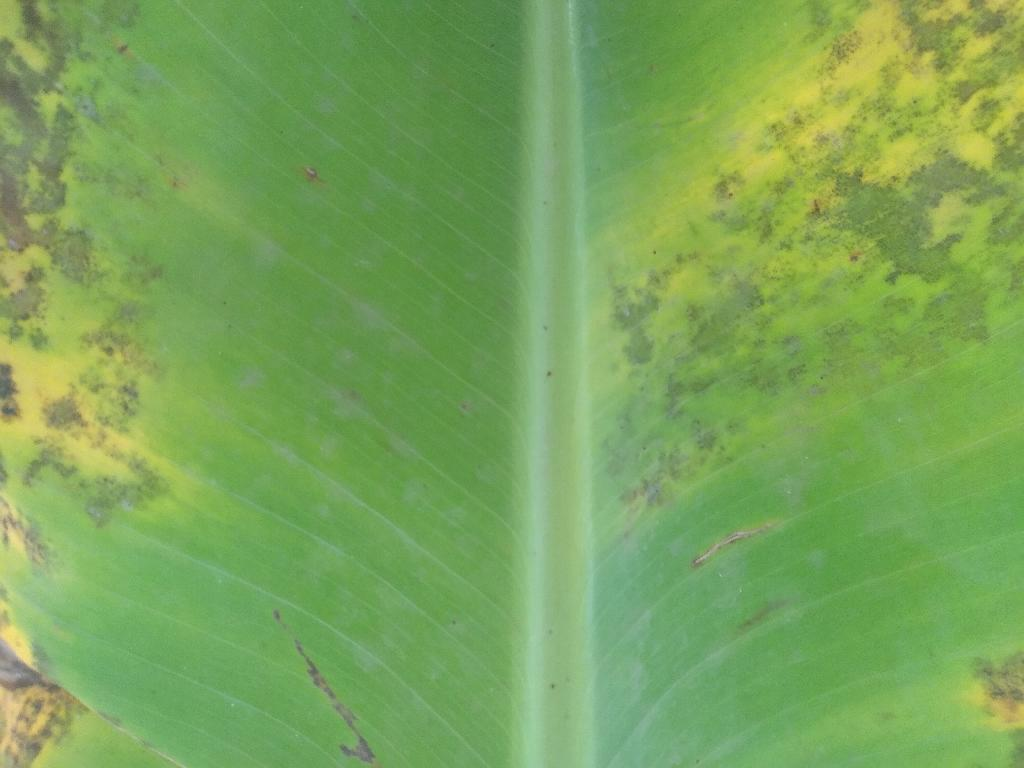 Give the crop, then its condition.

banana, black sigatoka
